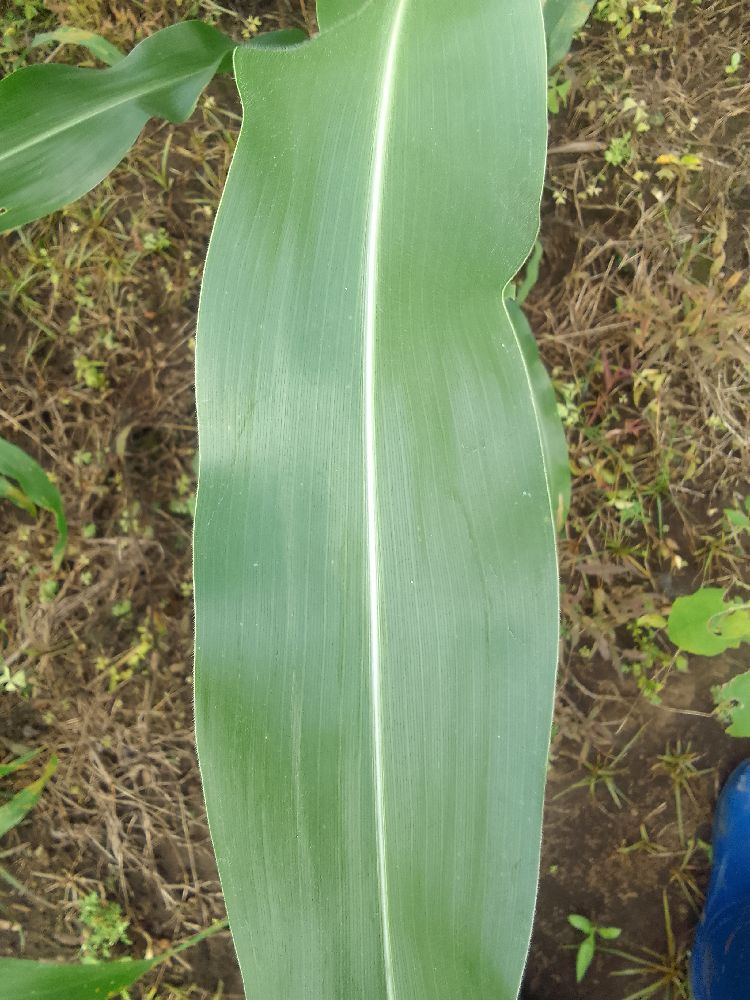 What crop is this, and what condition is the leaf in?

maize, healthy
